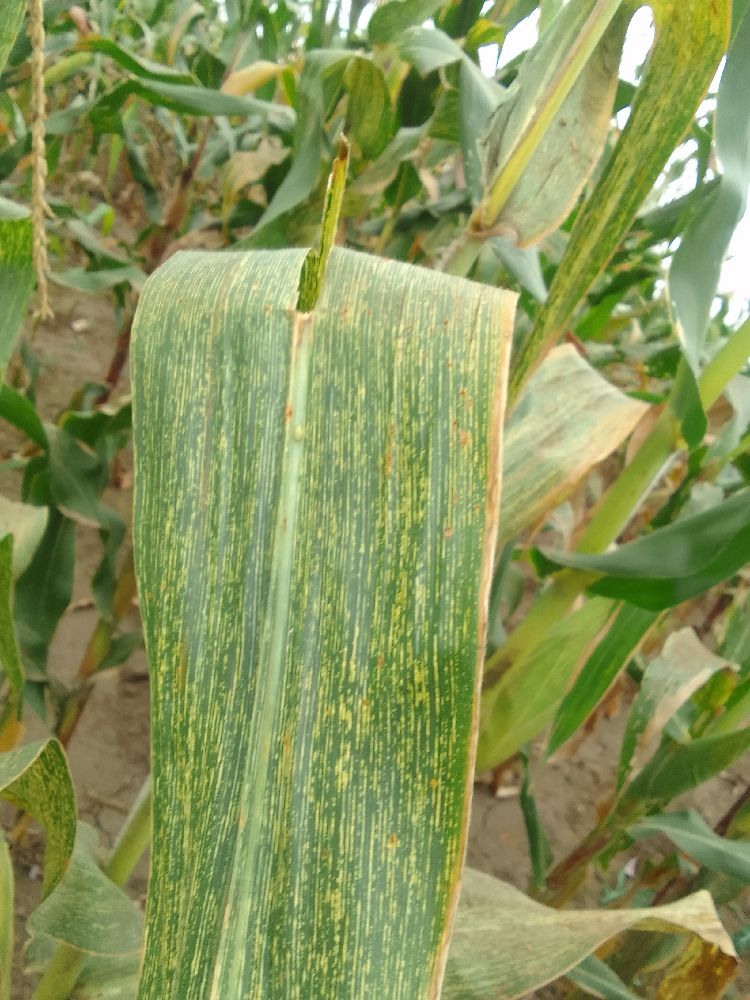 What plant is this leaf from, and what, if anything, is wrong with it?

maize, maize streak virus
